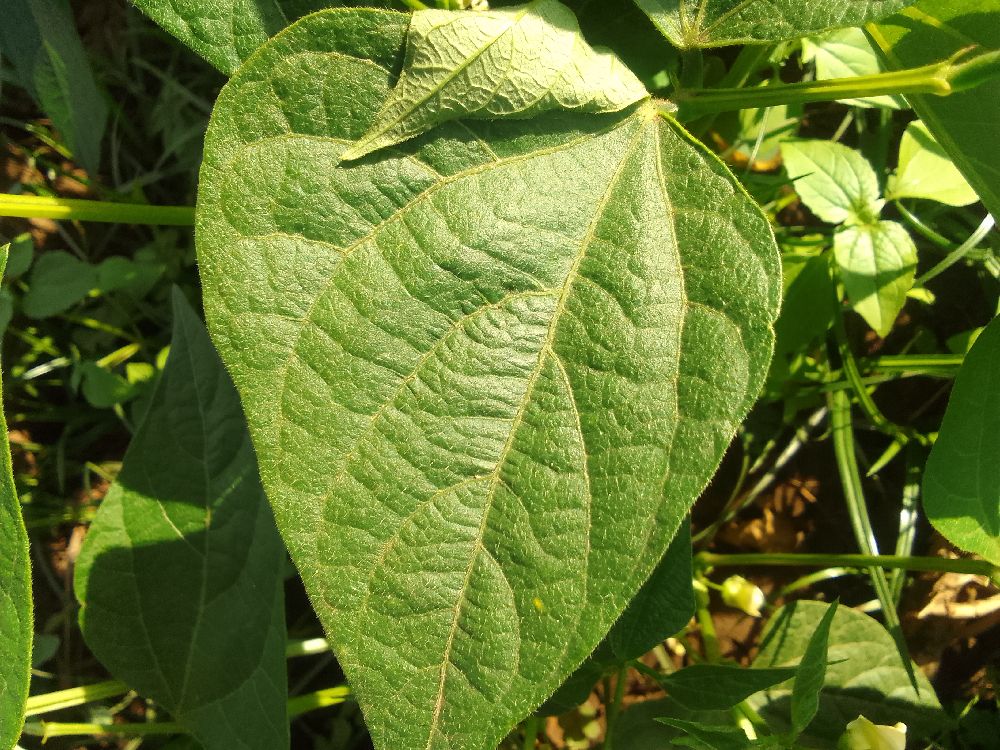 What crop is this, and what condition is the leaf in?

common bean, healthy
